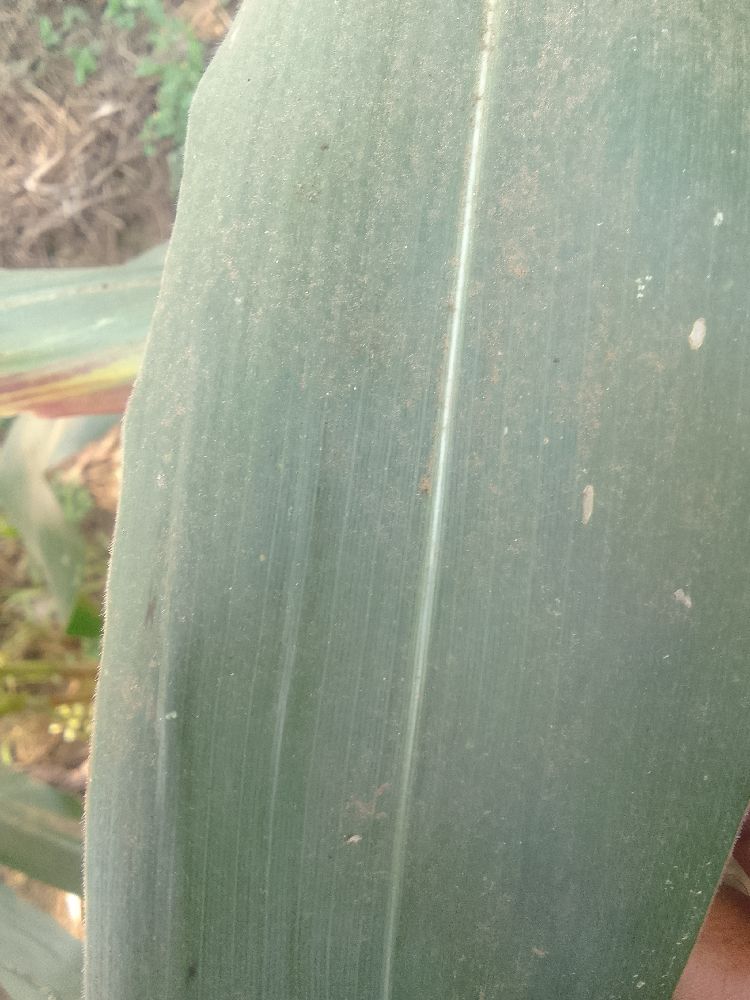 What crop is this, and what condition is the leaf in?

maize, healthy
